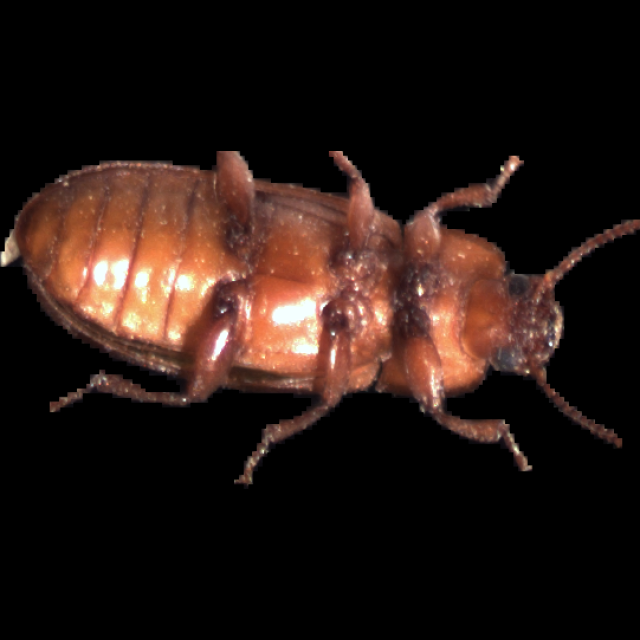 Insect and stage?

mealworm beetle
